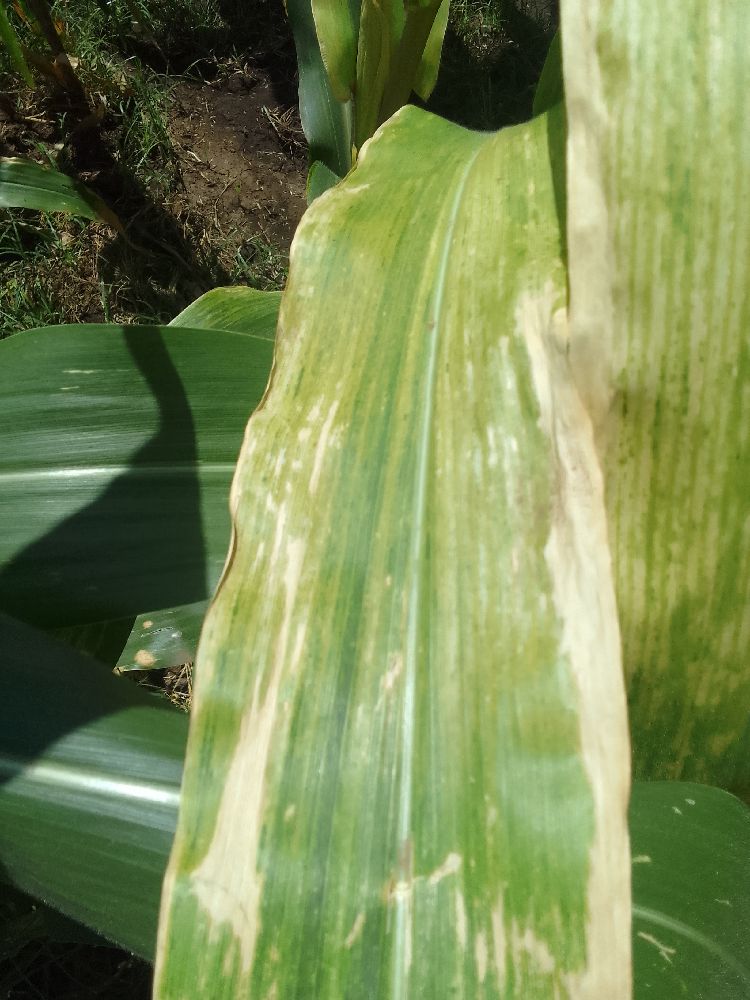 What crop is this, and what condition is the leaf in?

maize, maize lethal necrosis
